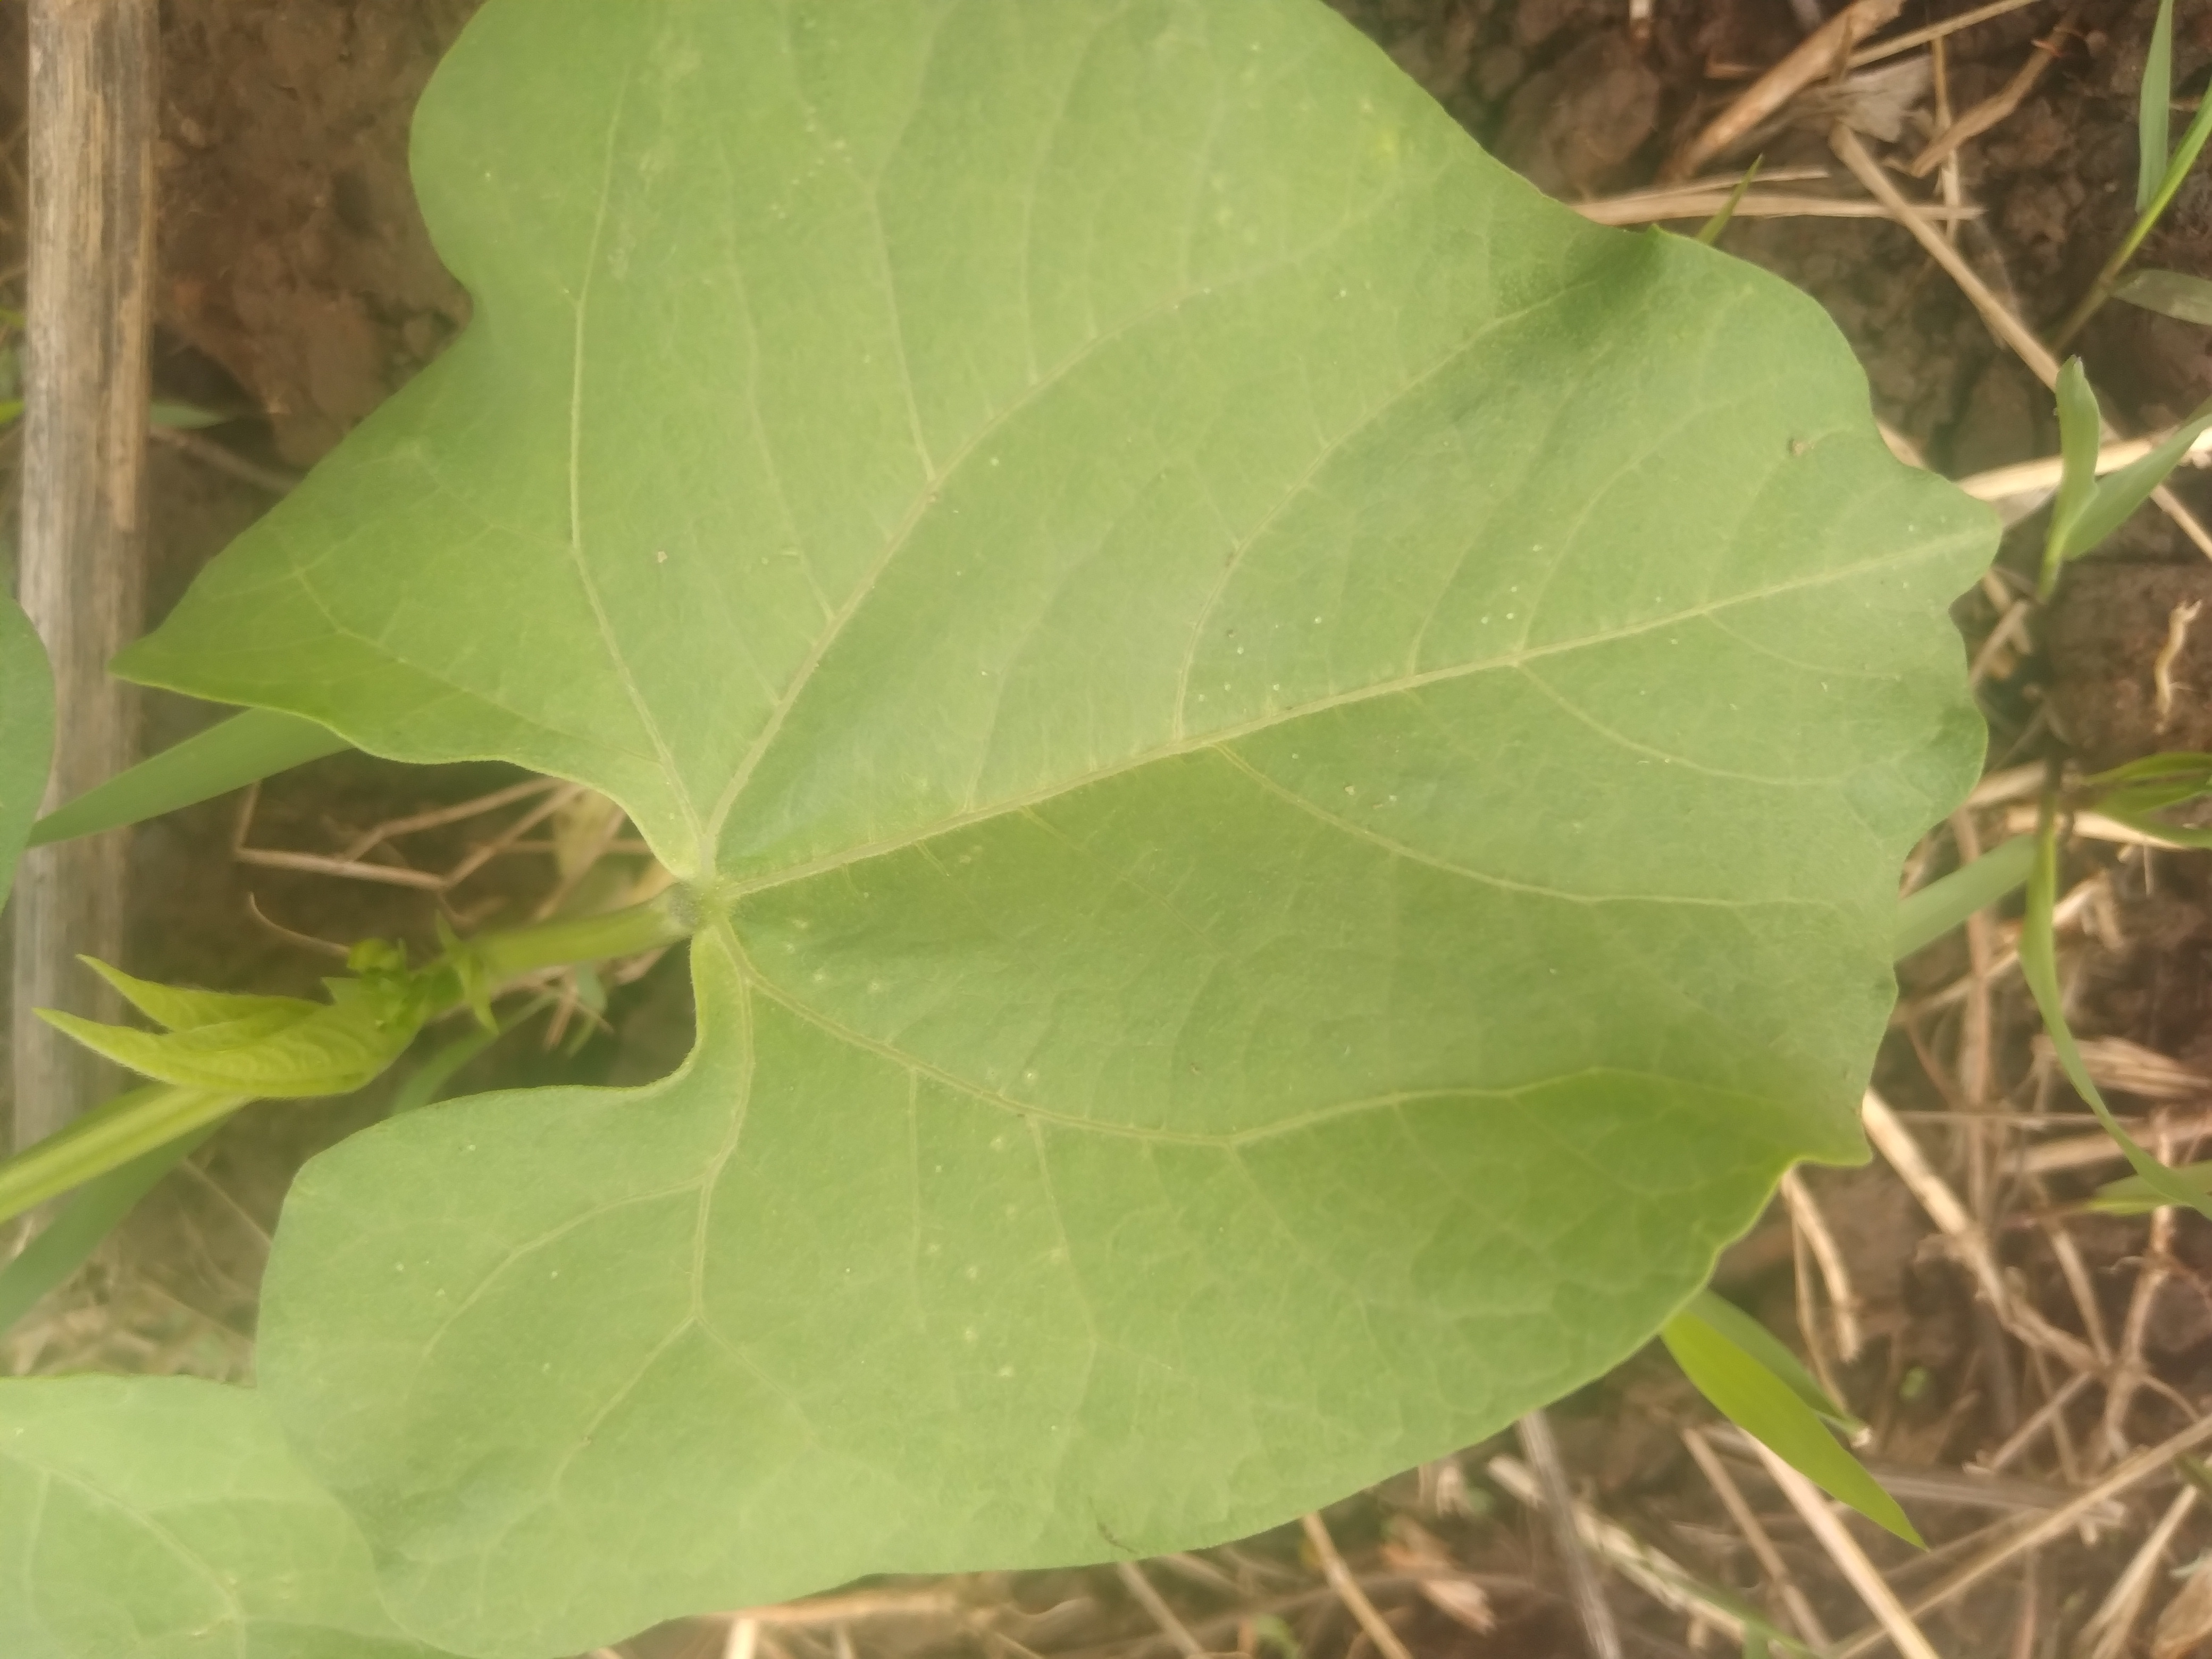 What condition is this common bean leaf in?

healthy
